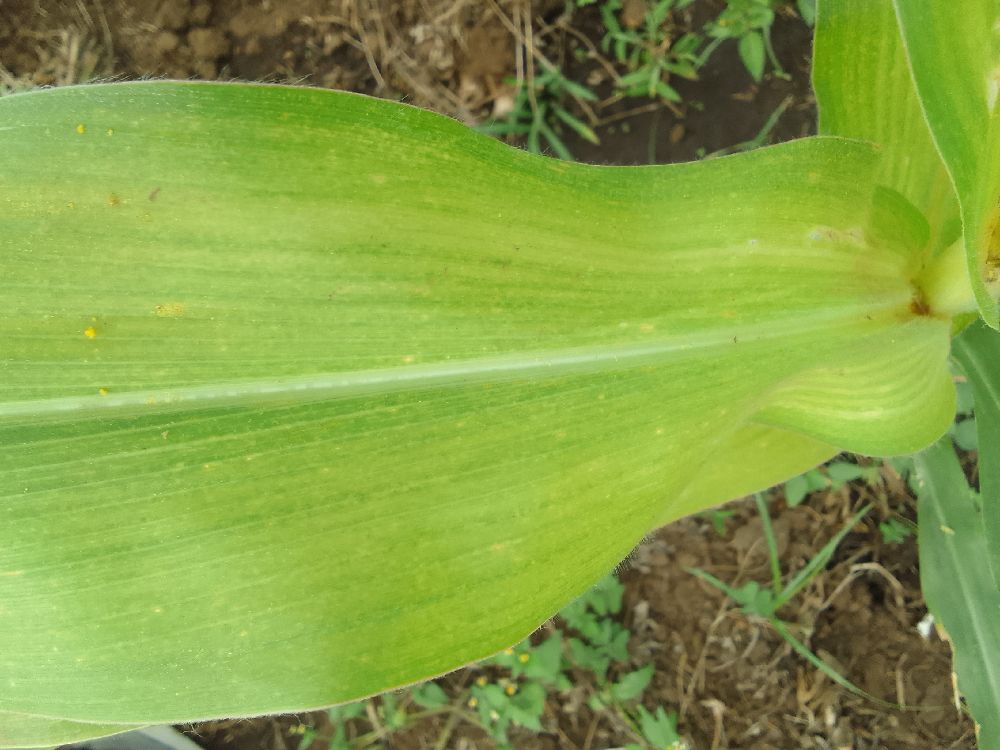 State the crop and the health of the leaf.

maize, maize lethal necrosis
